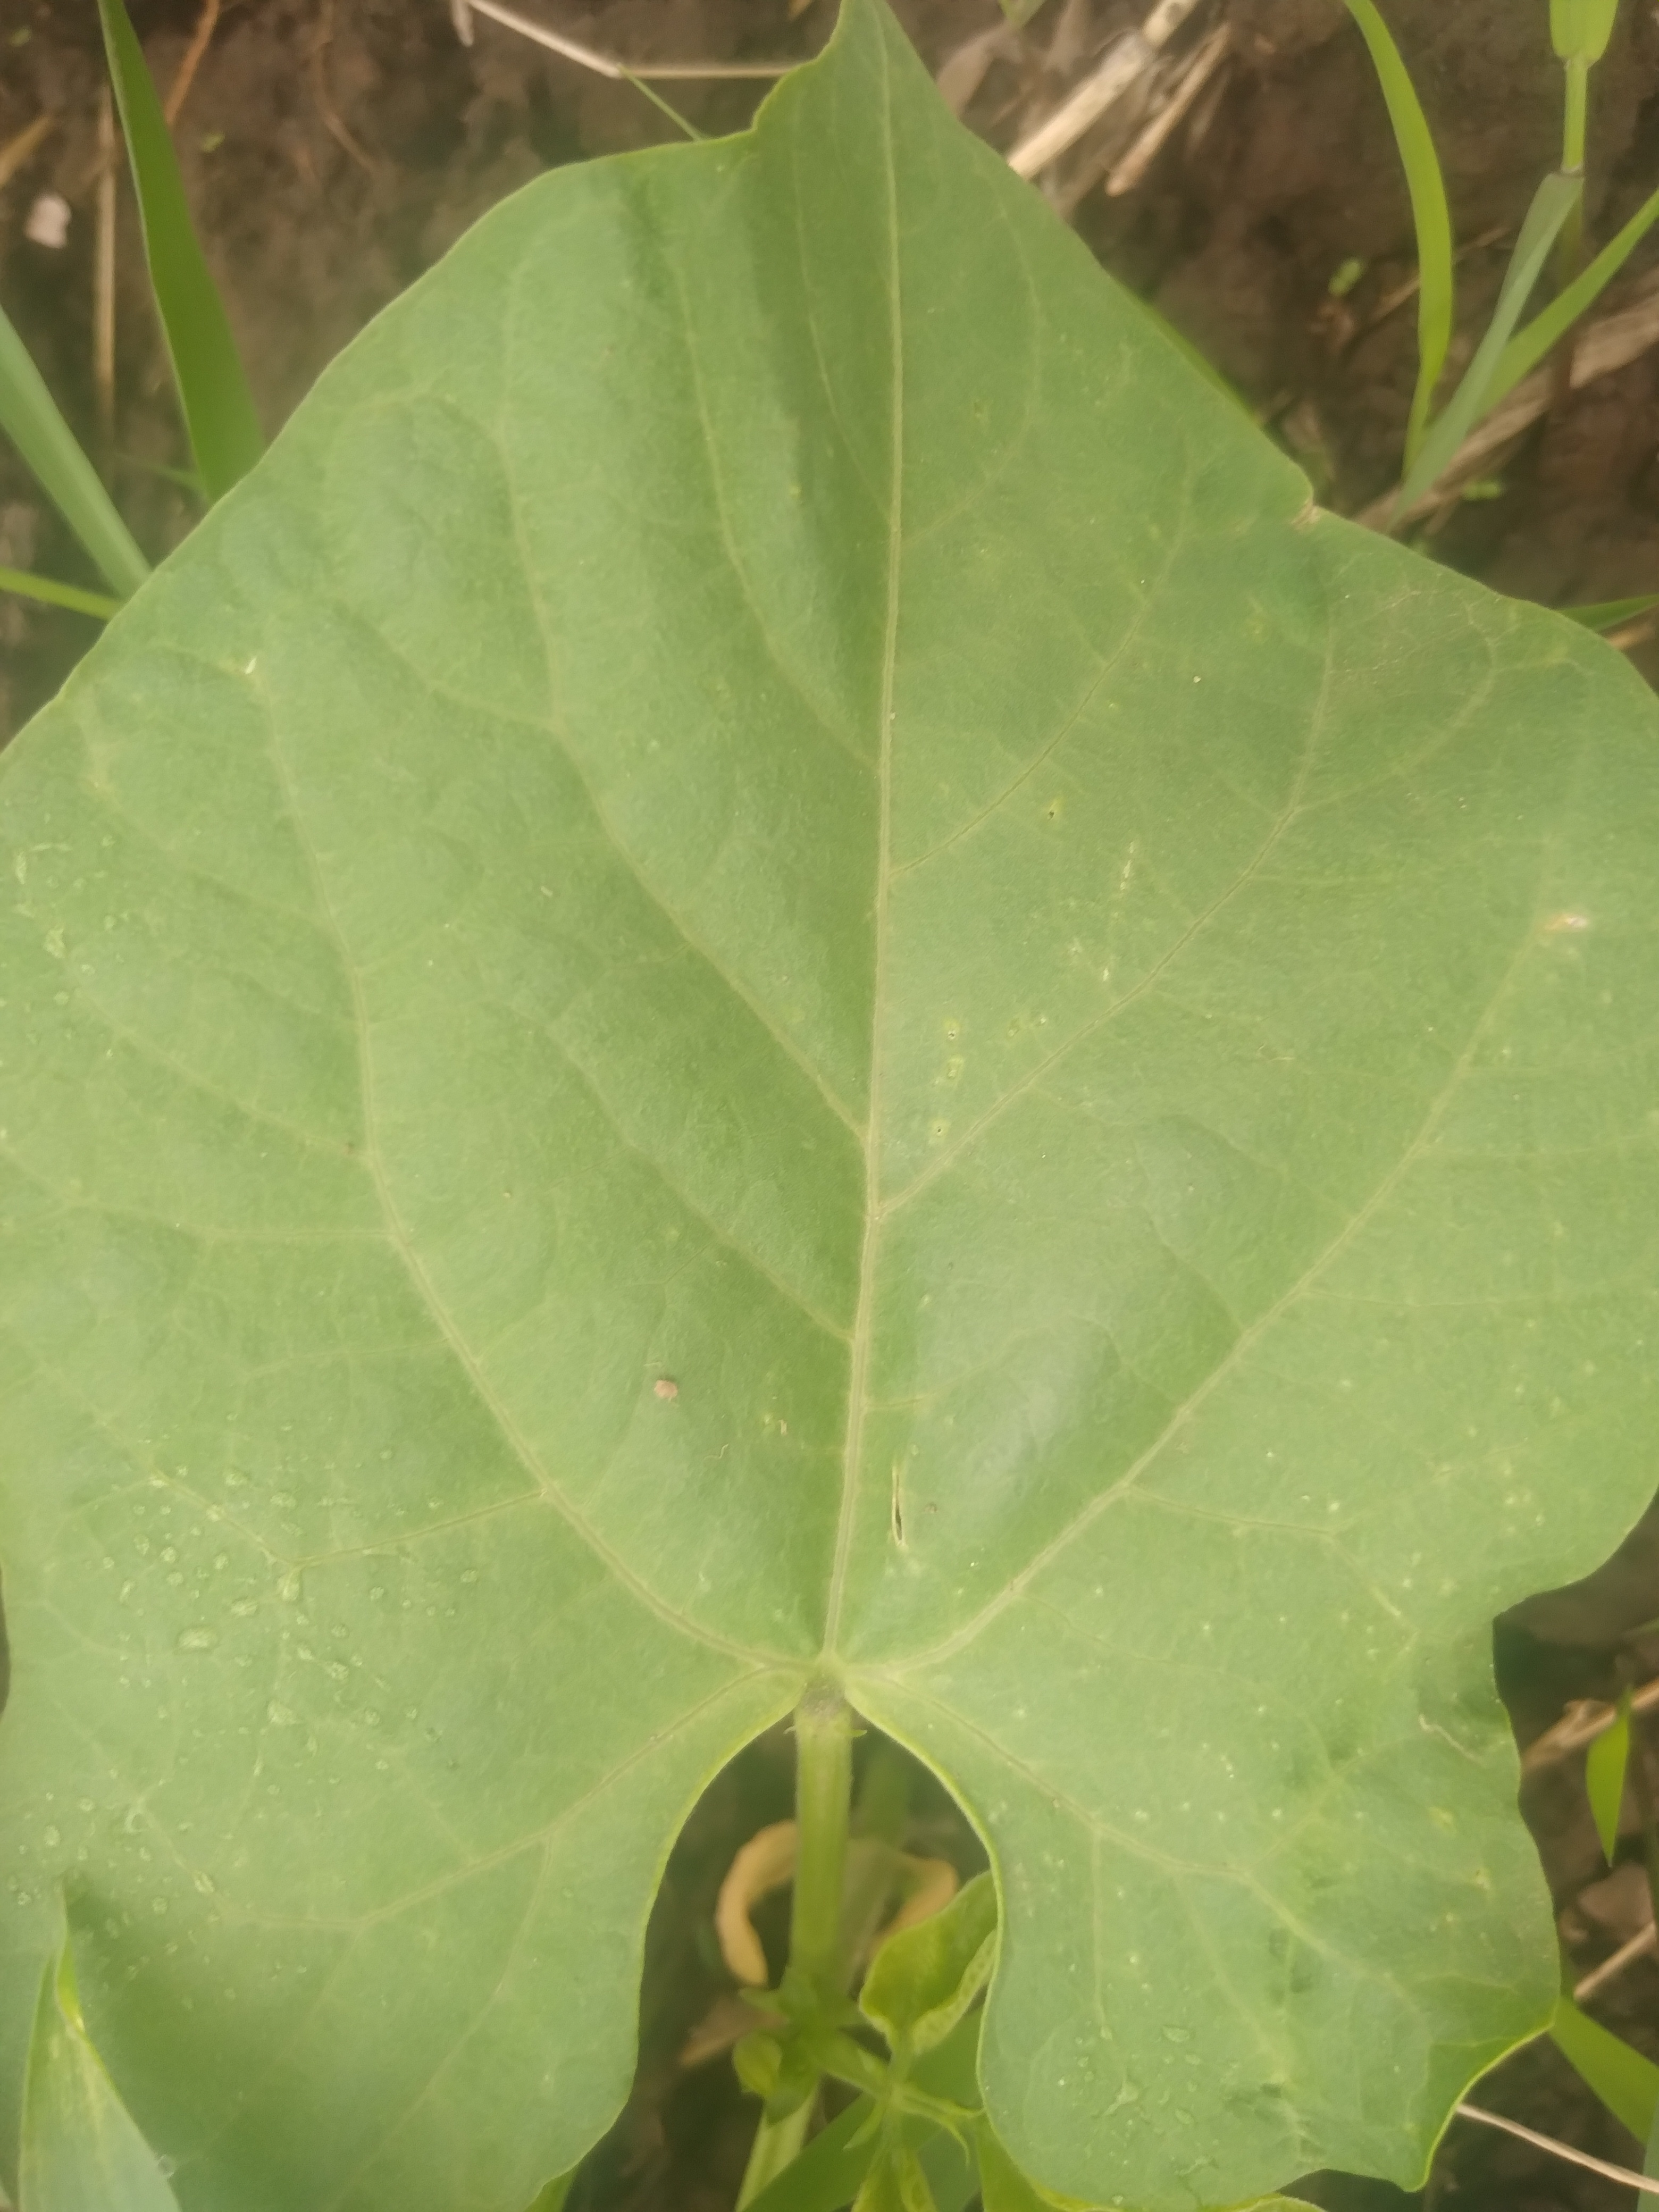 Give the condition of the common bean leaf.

healthy
